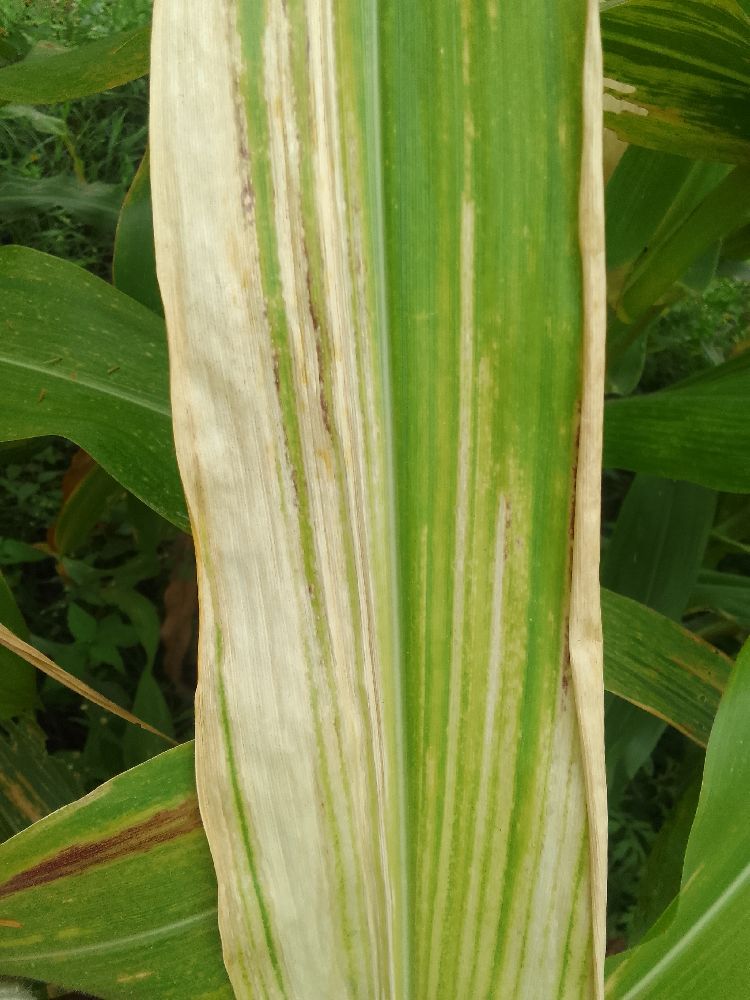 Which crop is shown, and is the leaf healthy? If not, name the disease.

maize, maize lethal necrosis
